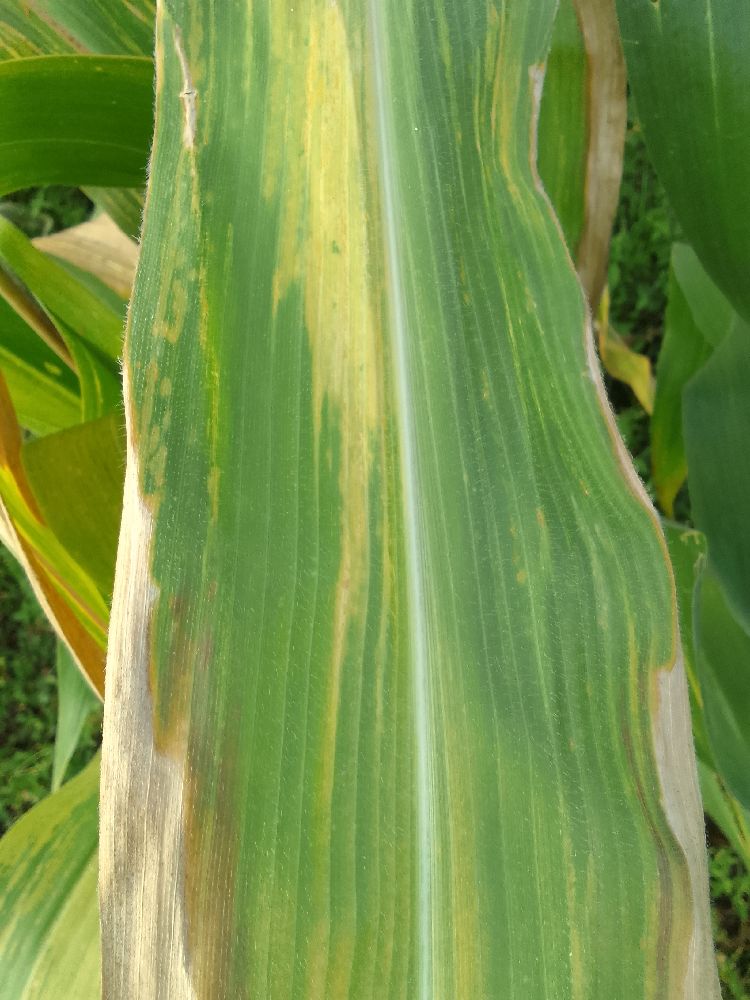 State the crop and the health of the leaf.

maize, maize lethal necrosis
